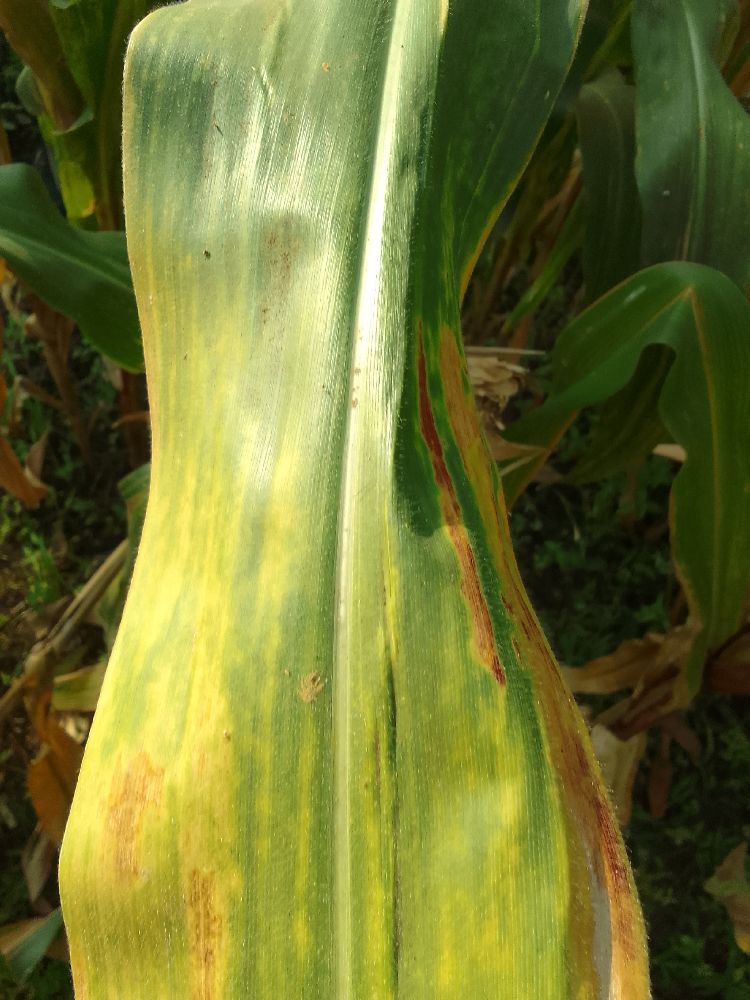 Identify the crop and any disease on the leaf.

maize, maize lethal necrosis
